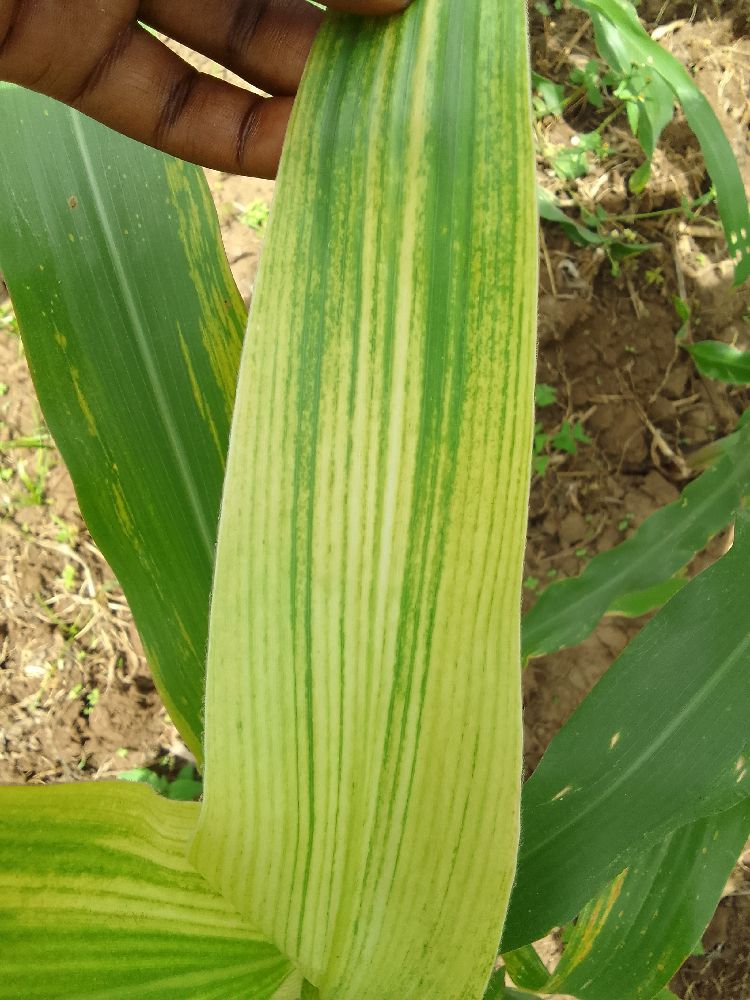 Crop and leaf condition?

maize, maize lethal necrosis
